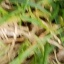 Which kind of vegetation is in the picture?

grass
